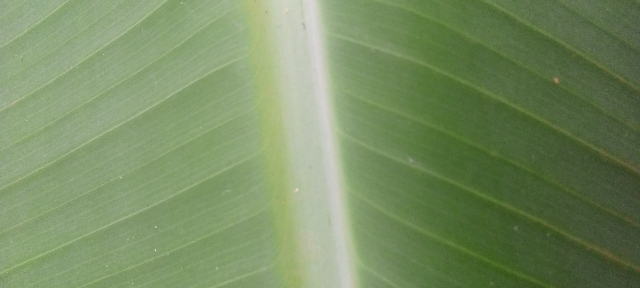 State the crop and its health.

banana, healthy
